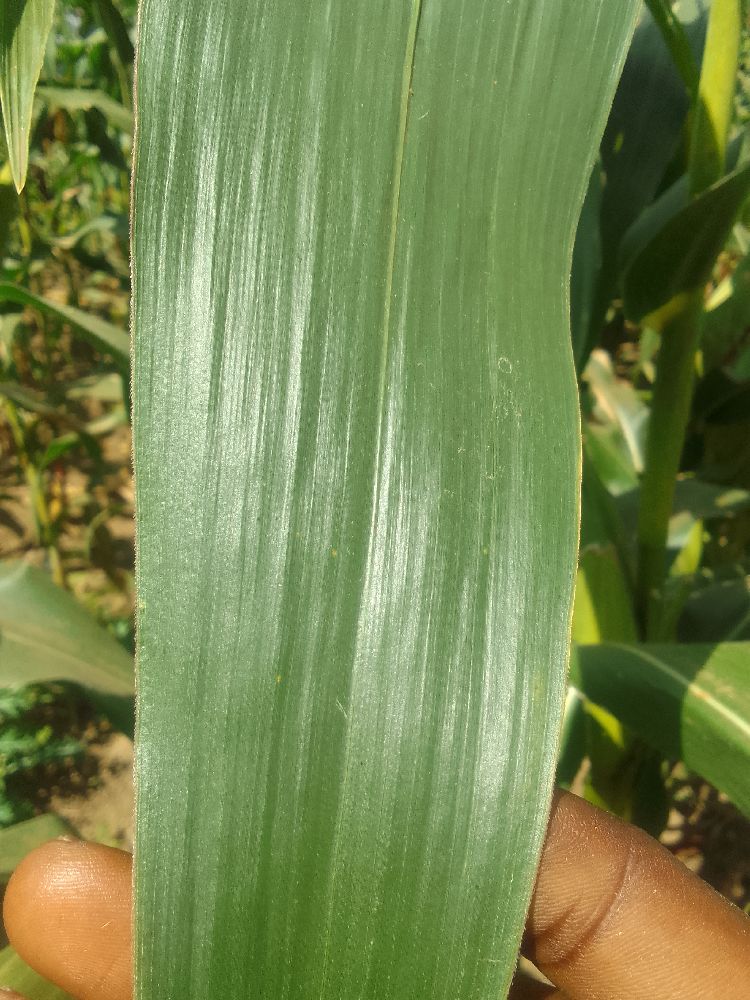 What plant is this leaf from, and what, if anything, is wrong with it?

maize, healthy
